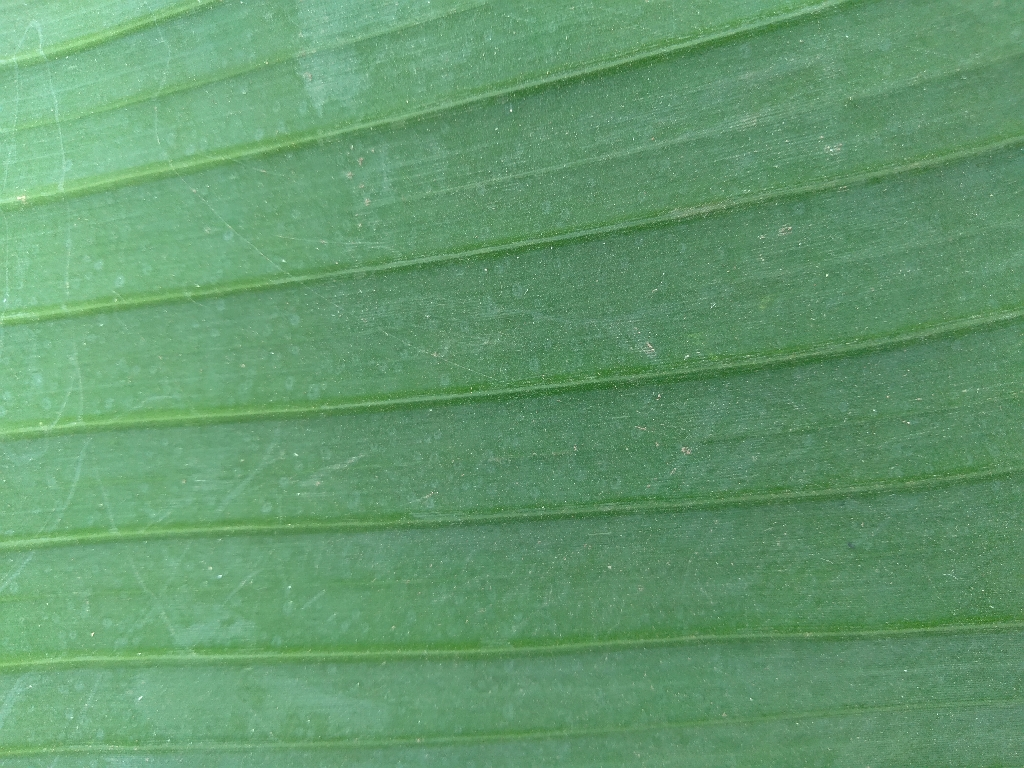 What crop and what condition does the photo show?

banana, healthy
